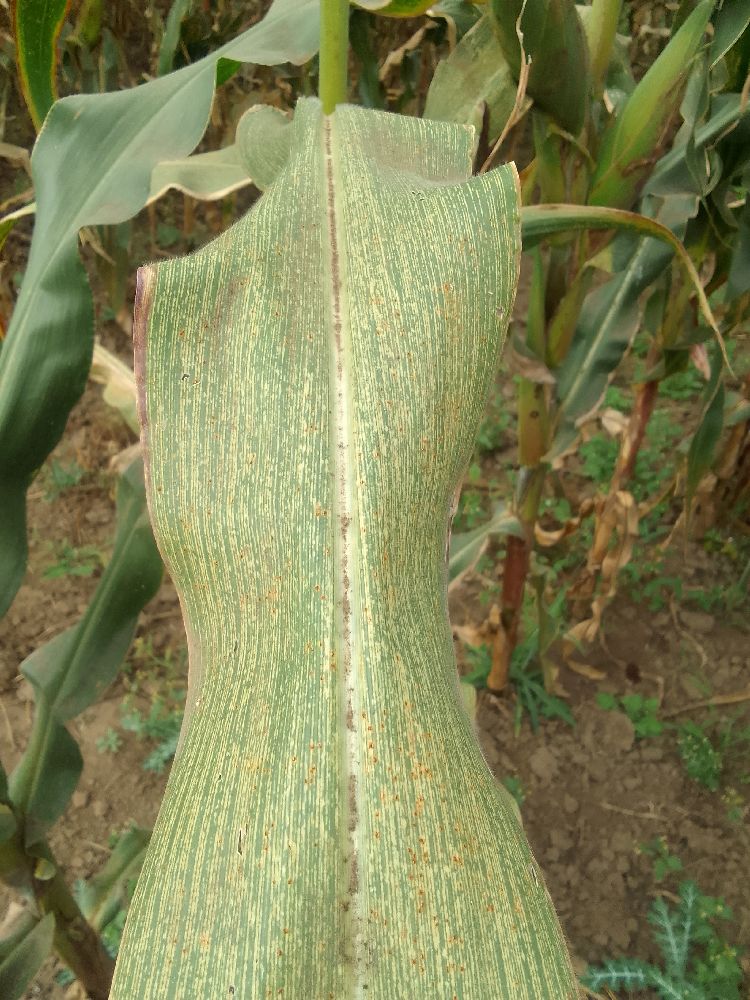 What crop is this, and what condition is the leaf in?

maize, maize streak virus
